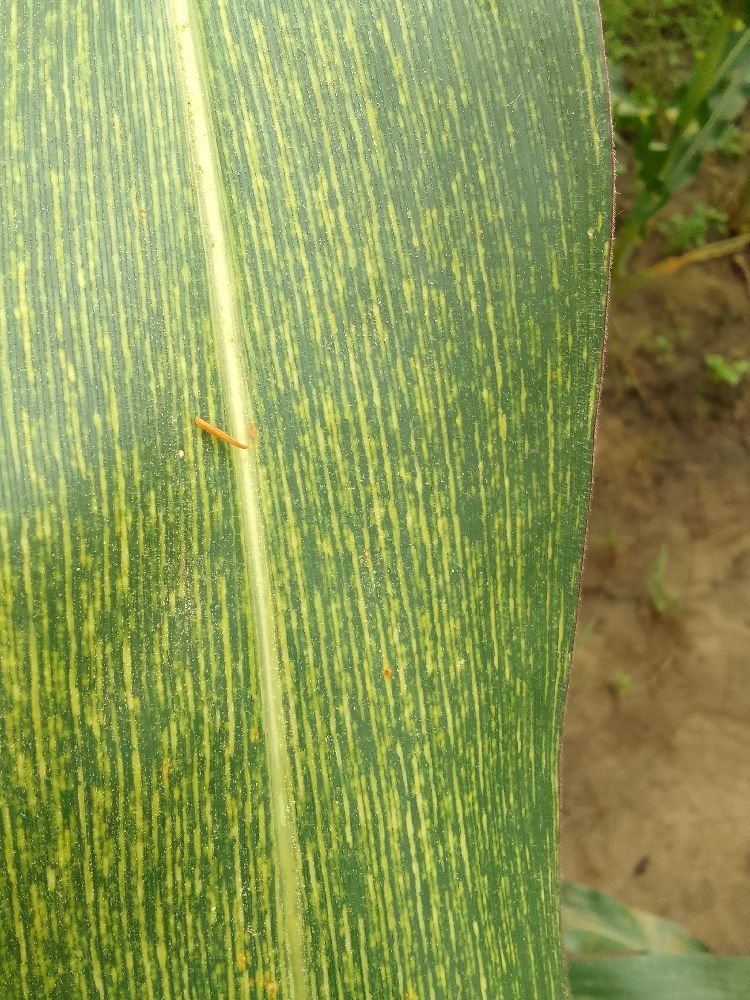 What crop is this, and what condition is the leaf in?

maize, maize streak virus
